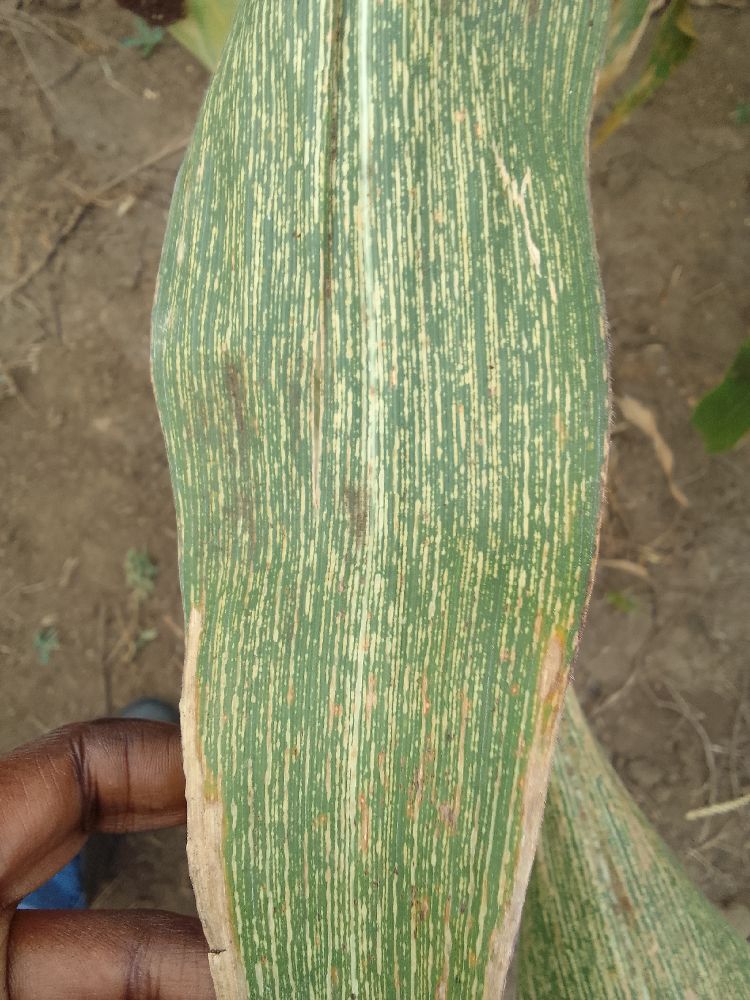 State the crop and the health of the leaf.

maize, maize streak virus
